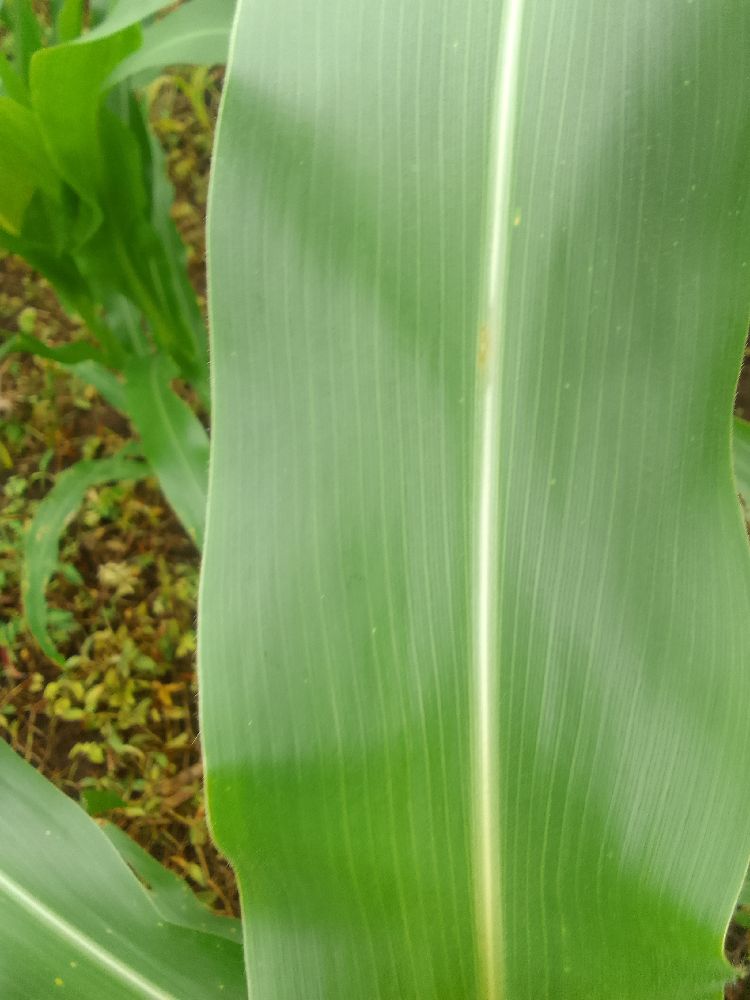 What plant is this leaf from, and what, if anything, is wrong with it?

maize, healthy
